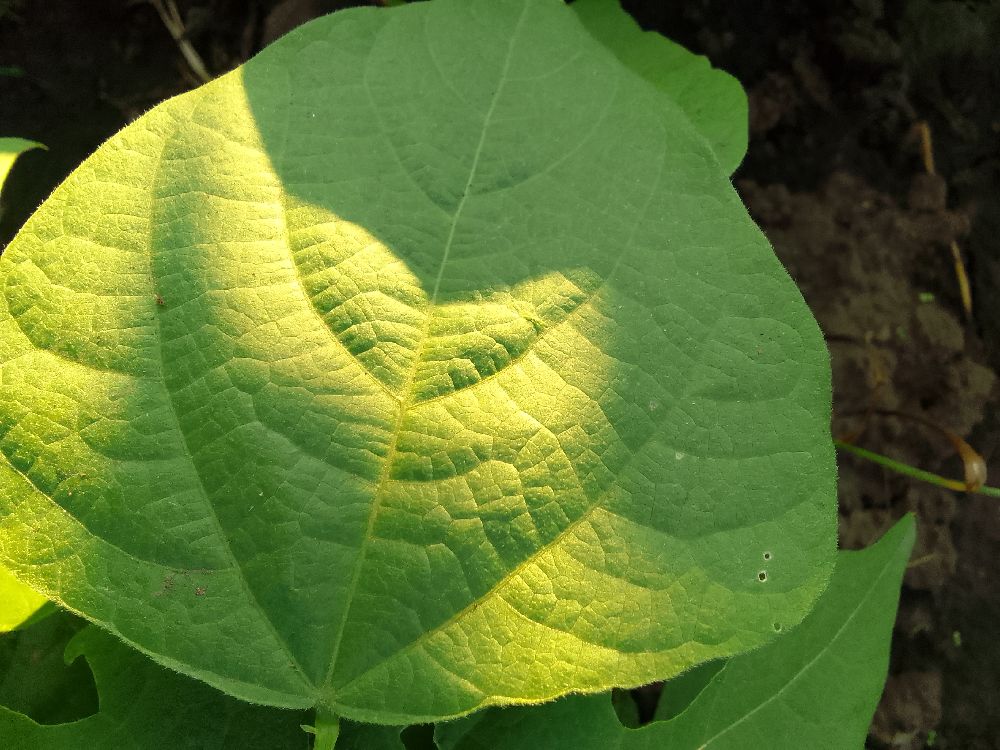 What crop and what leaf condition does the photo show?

common bean, healthy
